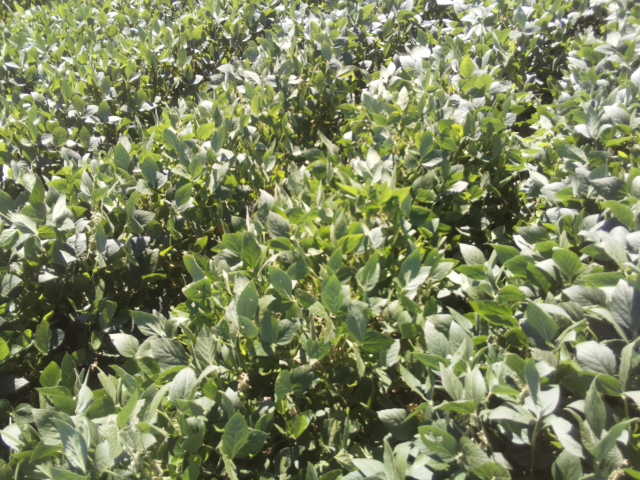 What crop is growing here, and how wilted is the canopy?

soybean, slight leaflet or petiole turgor loss in upper canopy
